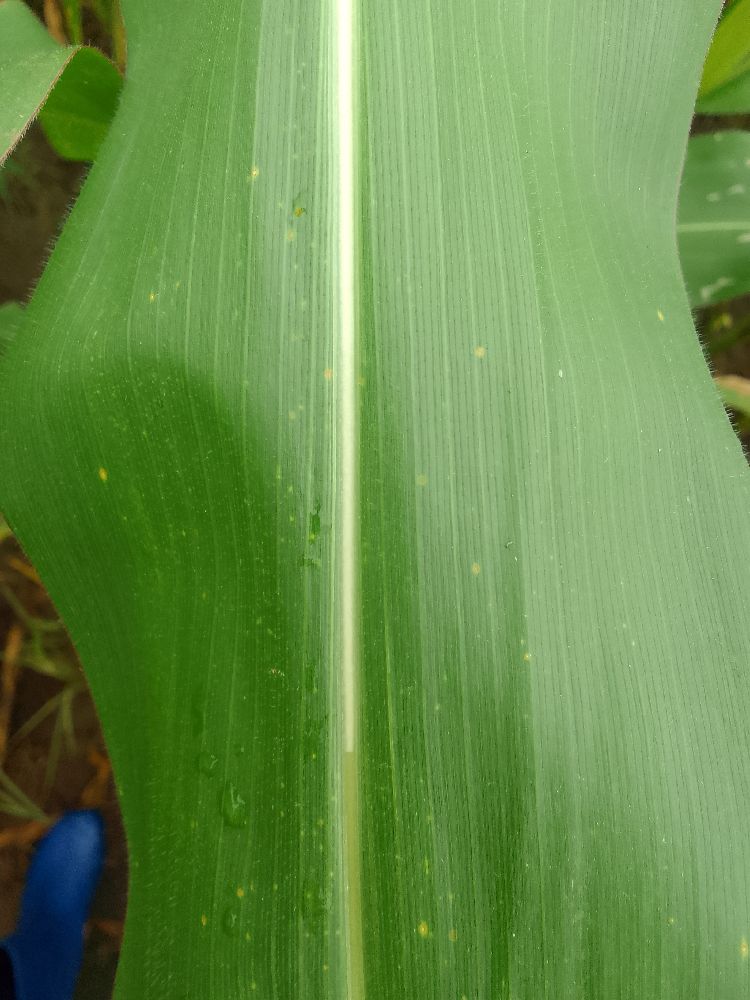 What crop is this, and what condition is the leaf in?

maize, healthy
